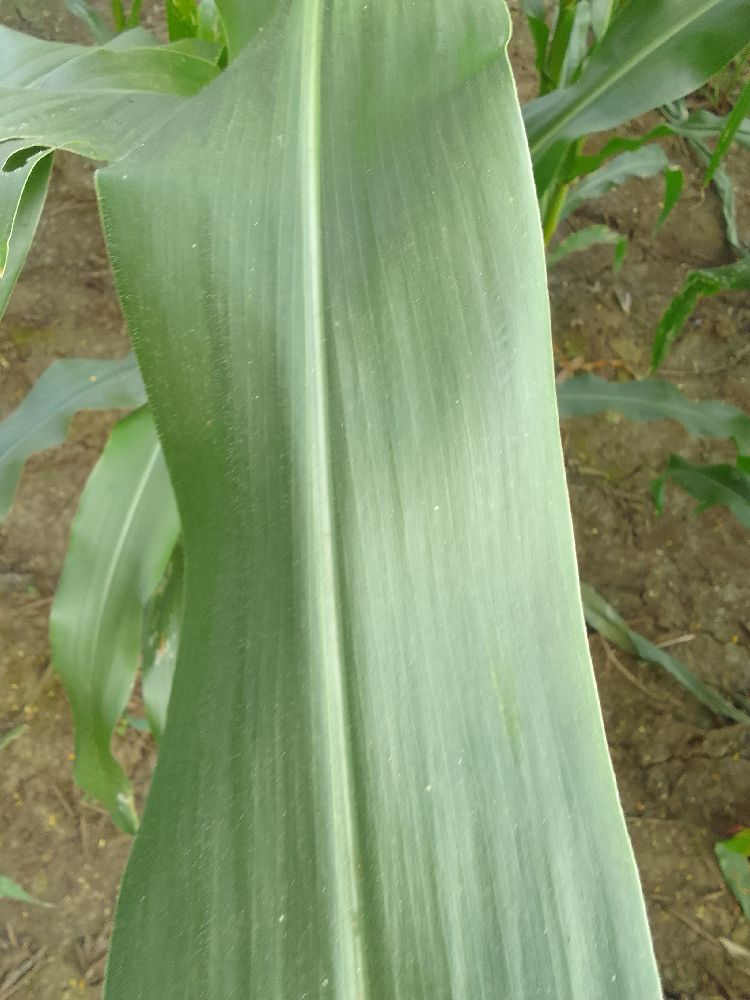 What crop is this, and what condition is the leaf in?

maize, healthy
